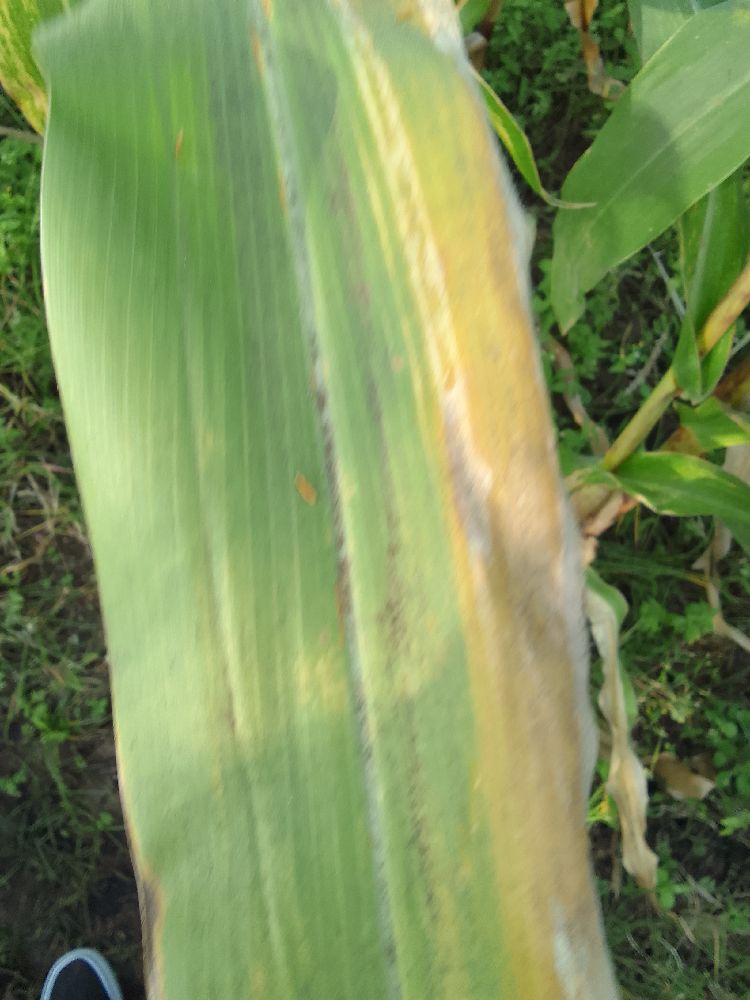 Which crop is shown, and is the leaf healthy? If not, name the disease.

maize, maize lethal necrosis
